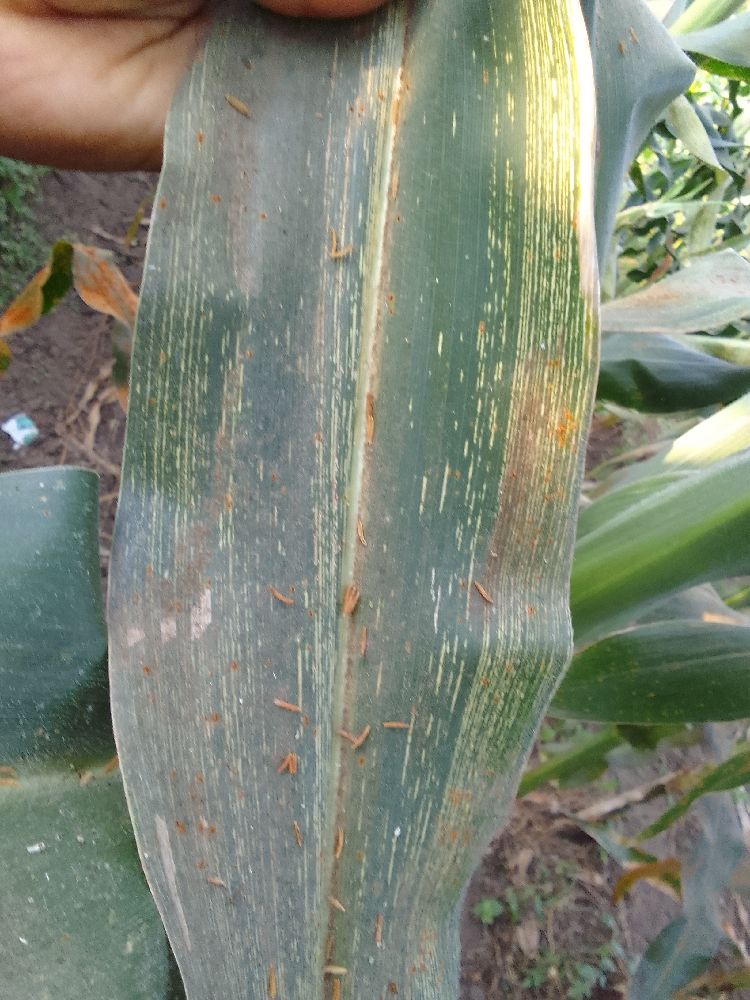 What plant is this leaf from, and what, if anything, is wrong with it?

maize, maize streak virus
